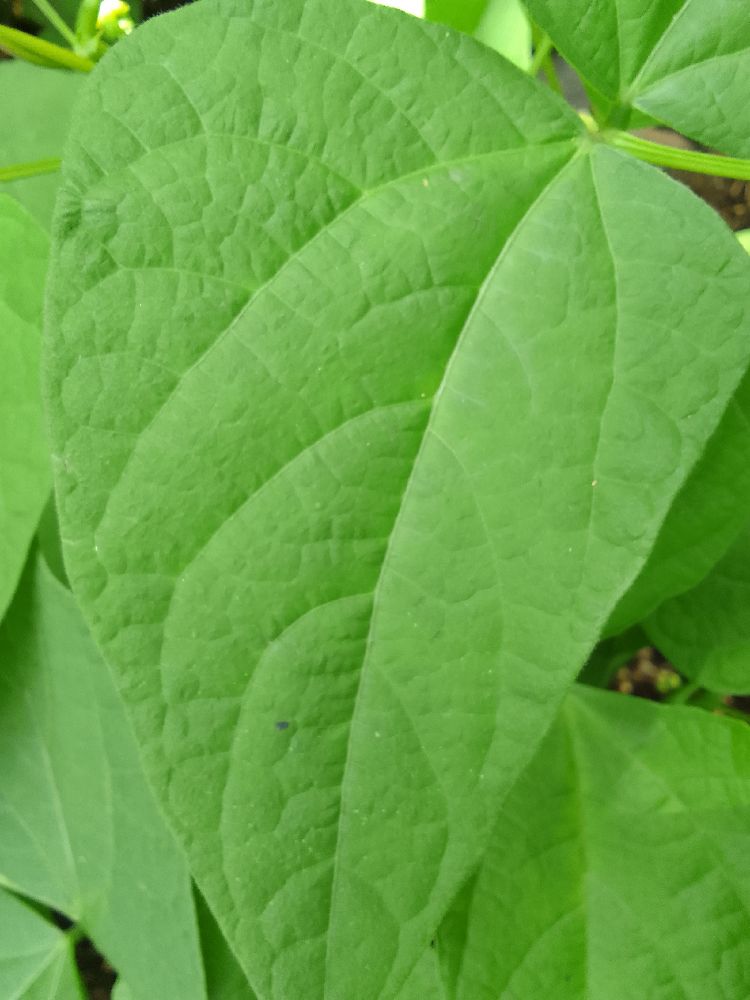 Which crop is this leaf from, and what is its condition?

common bean, healthy
